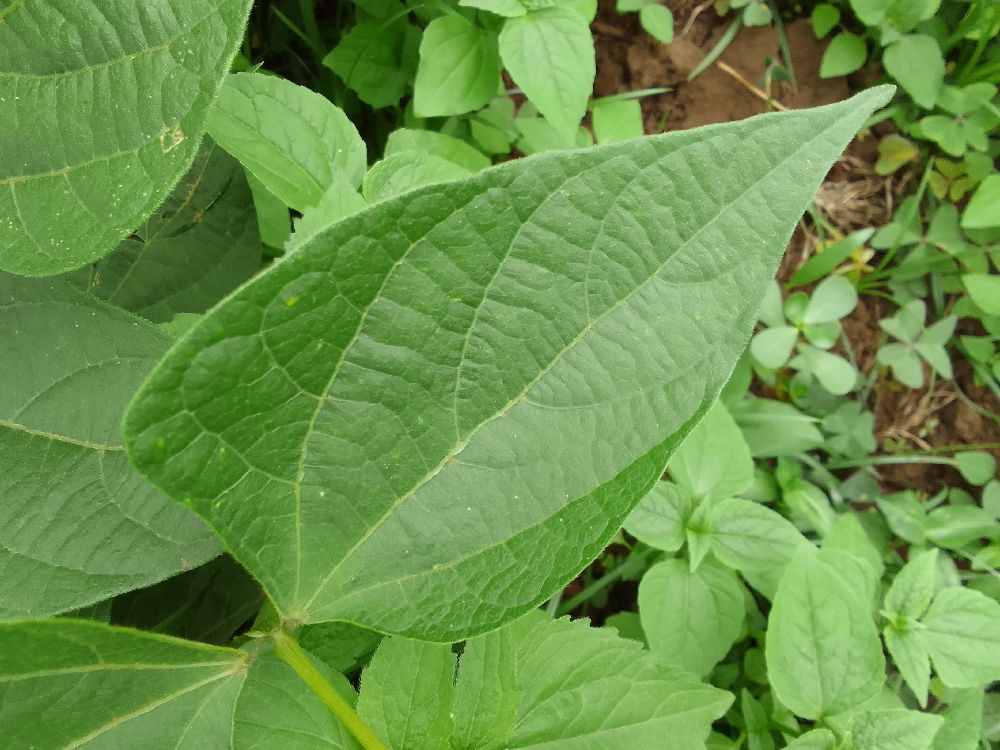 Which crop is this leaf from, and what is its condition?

common bean, healthy
